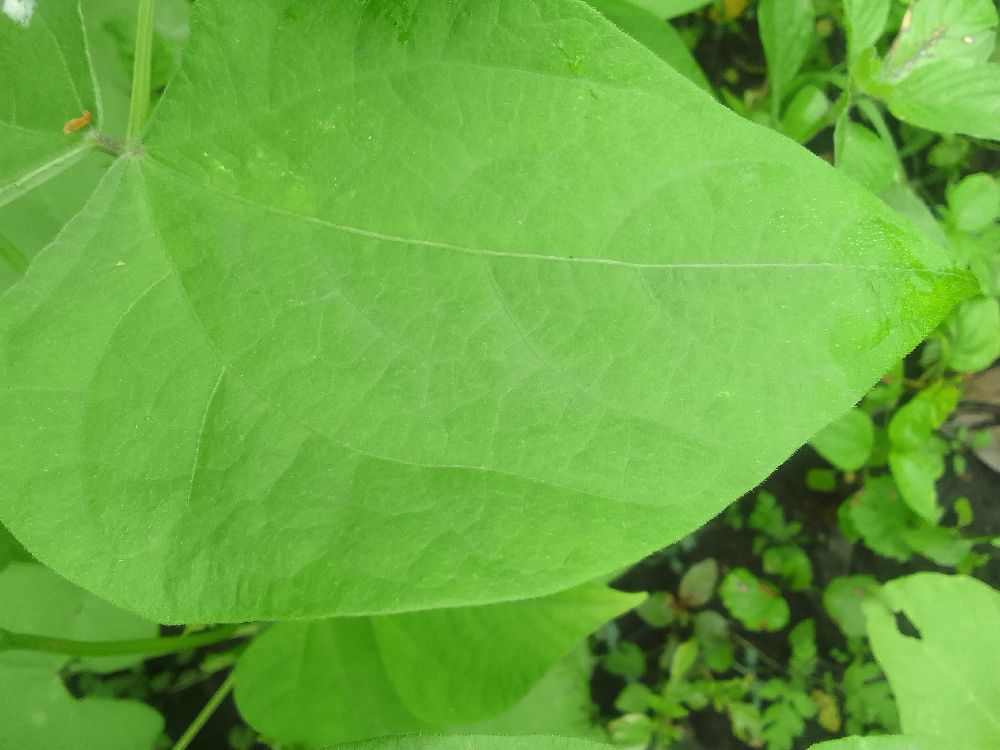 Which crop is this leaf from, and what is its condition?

common bean, healthy
